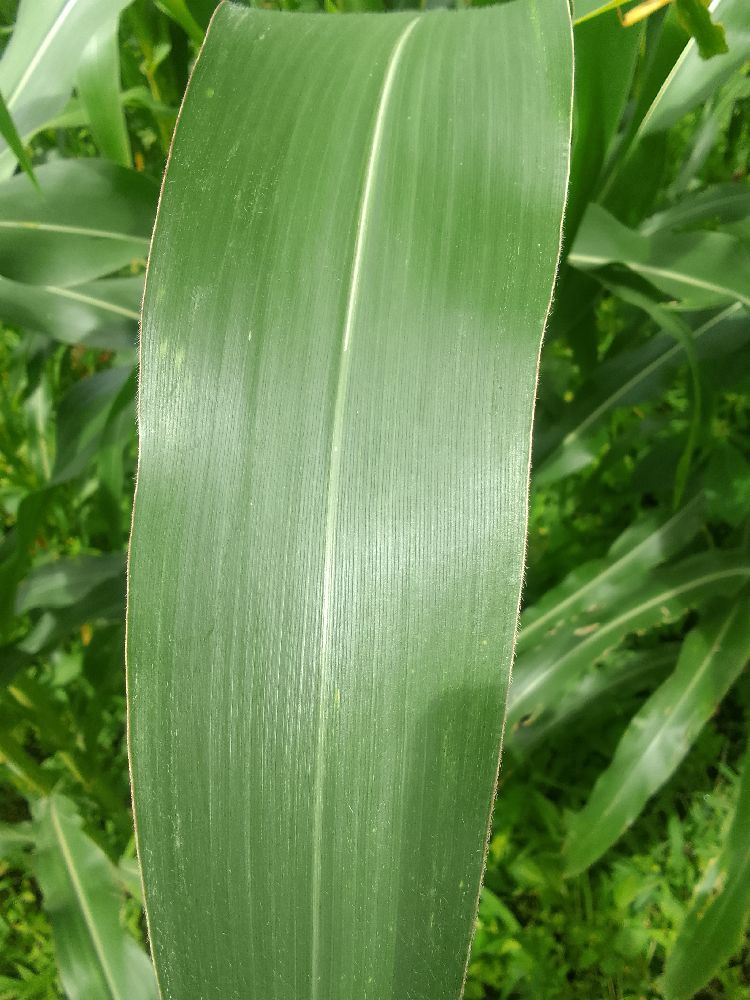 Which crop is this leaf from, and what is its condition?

maize, healthy
